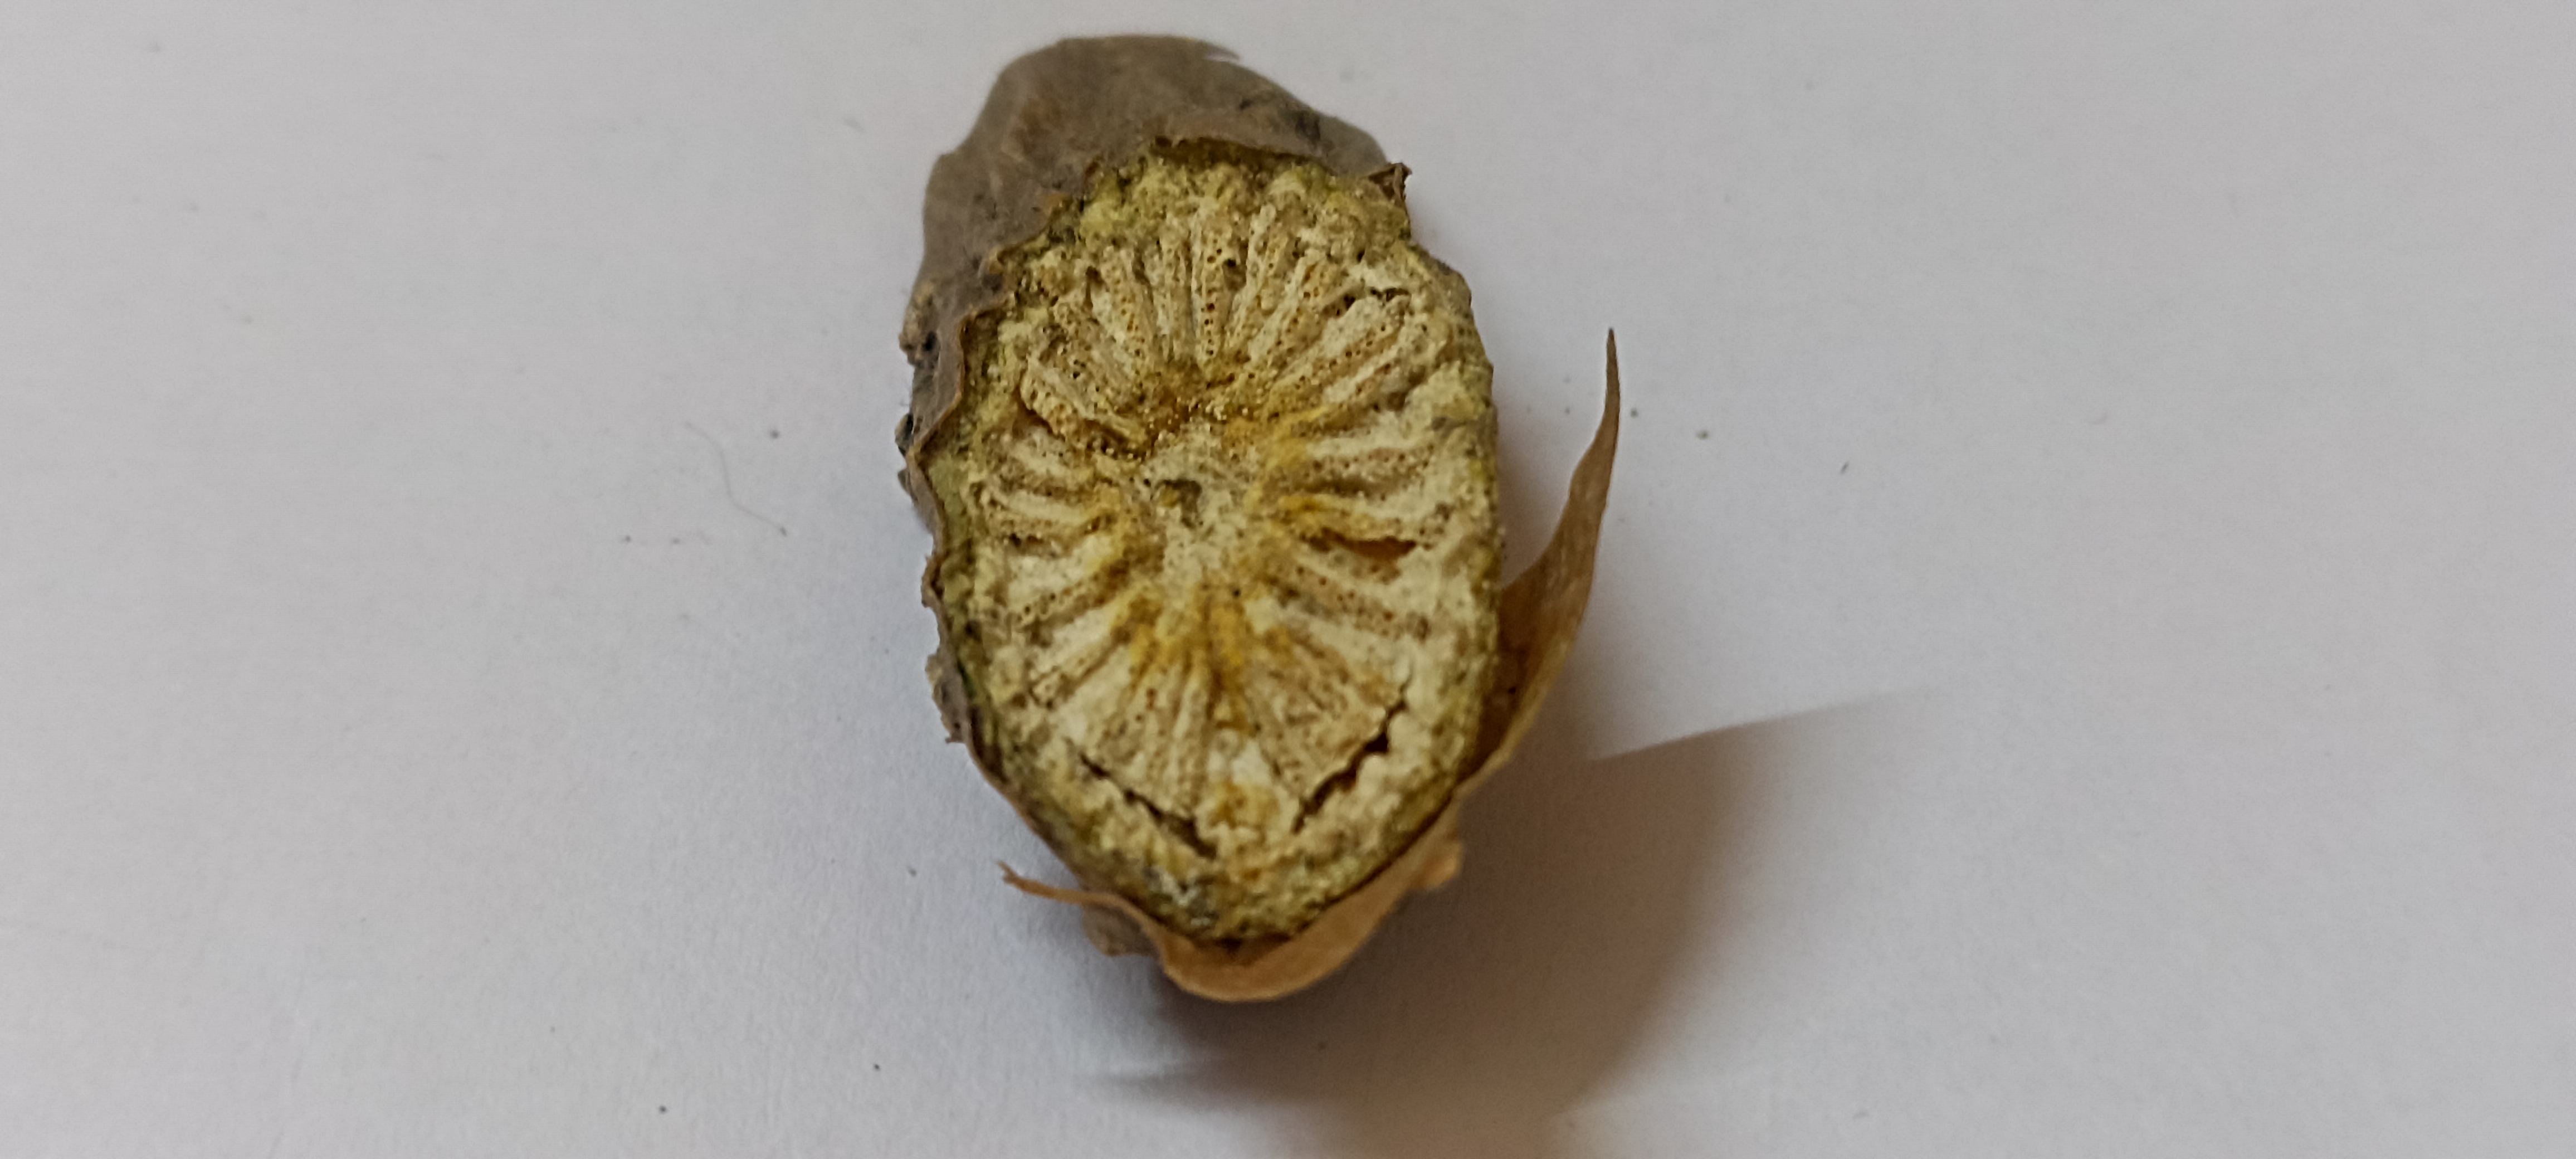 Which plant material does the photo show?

gulvel
